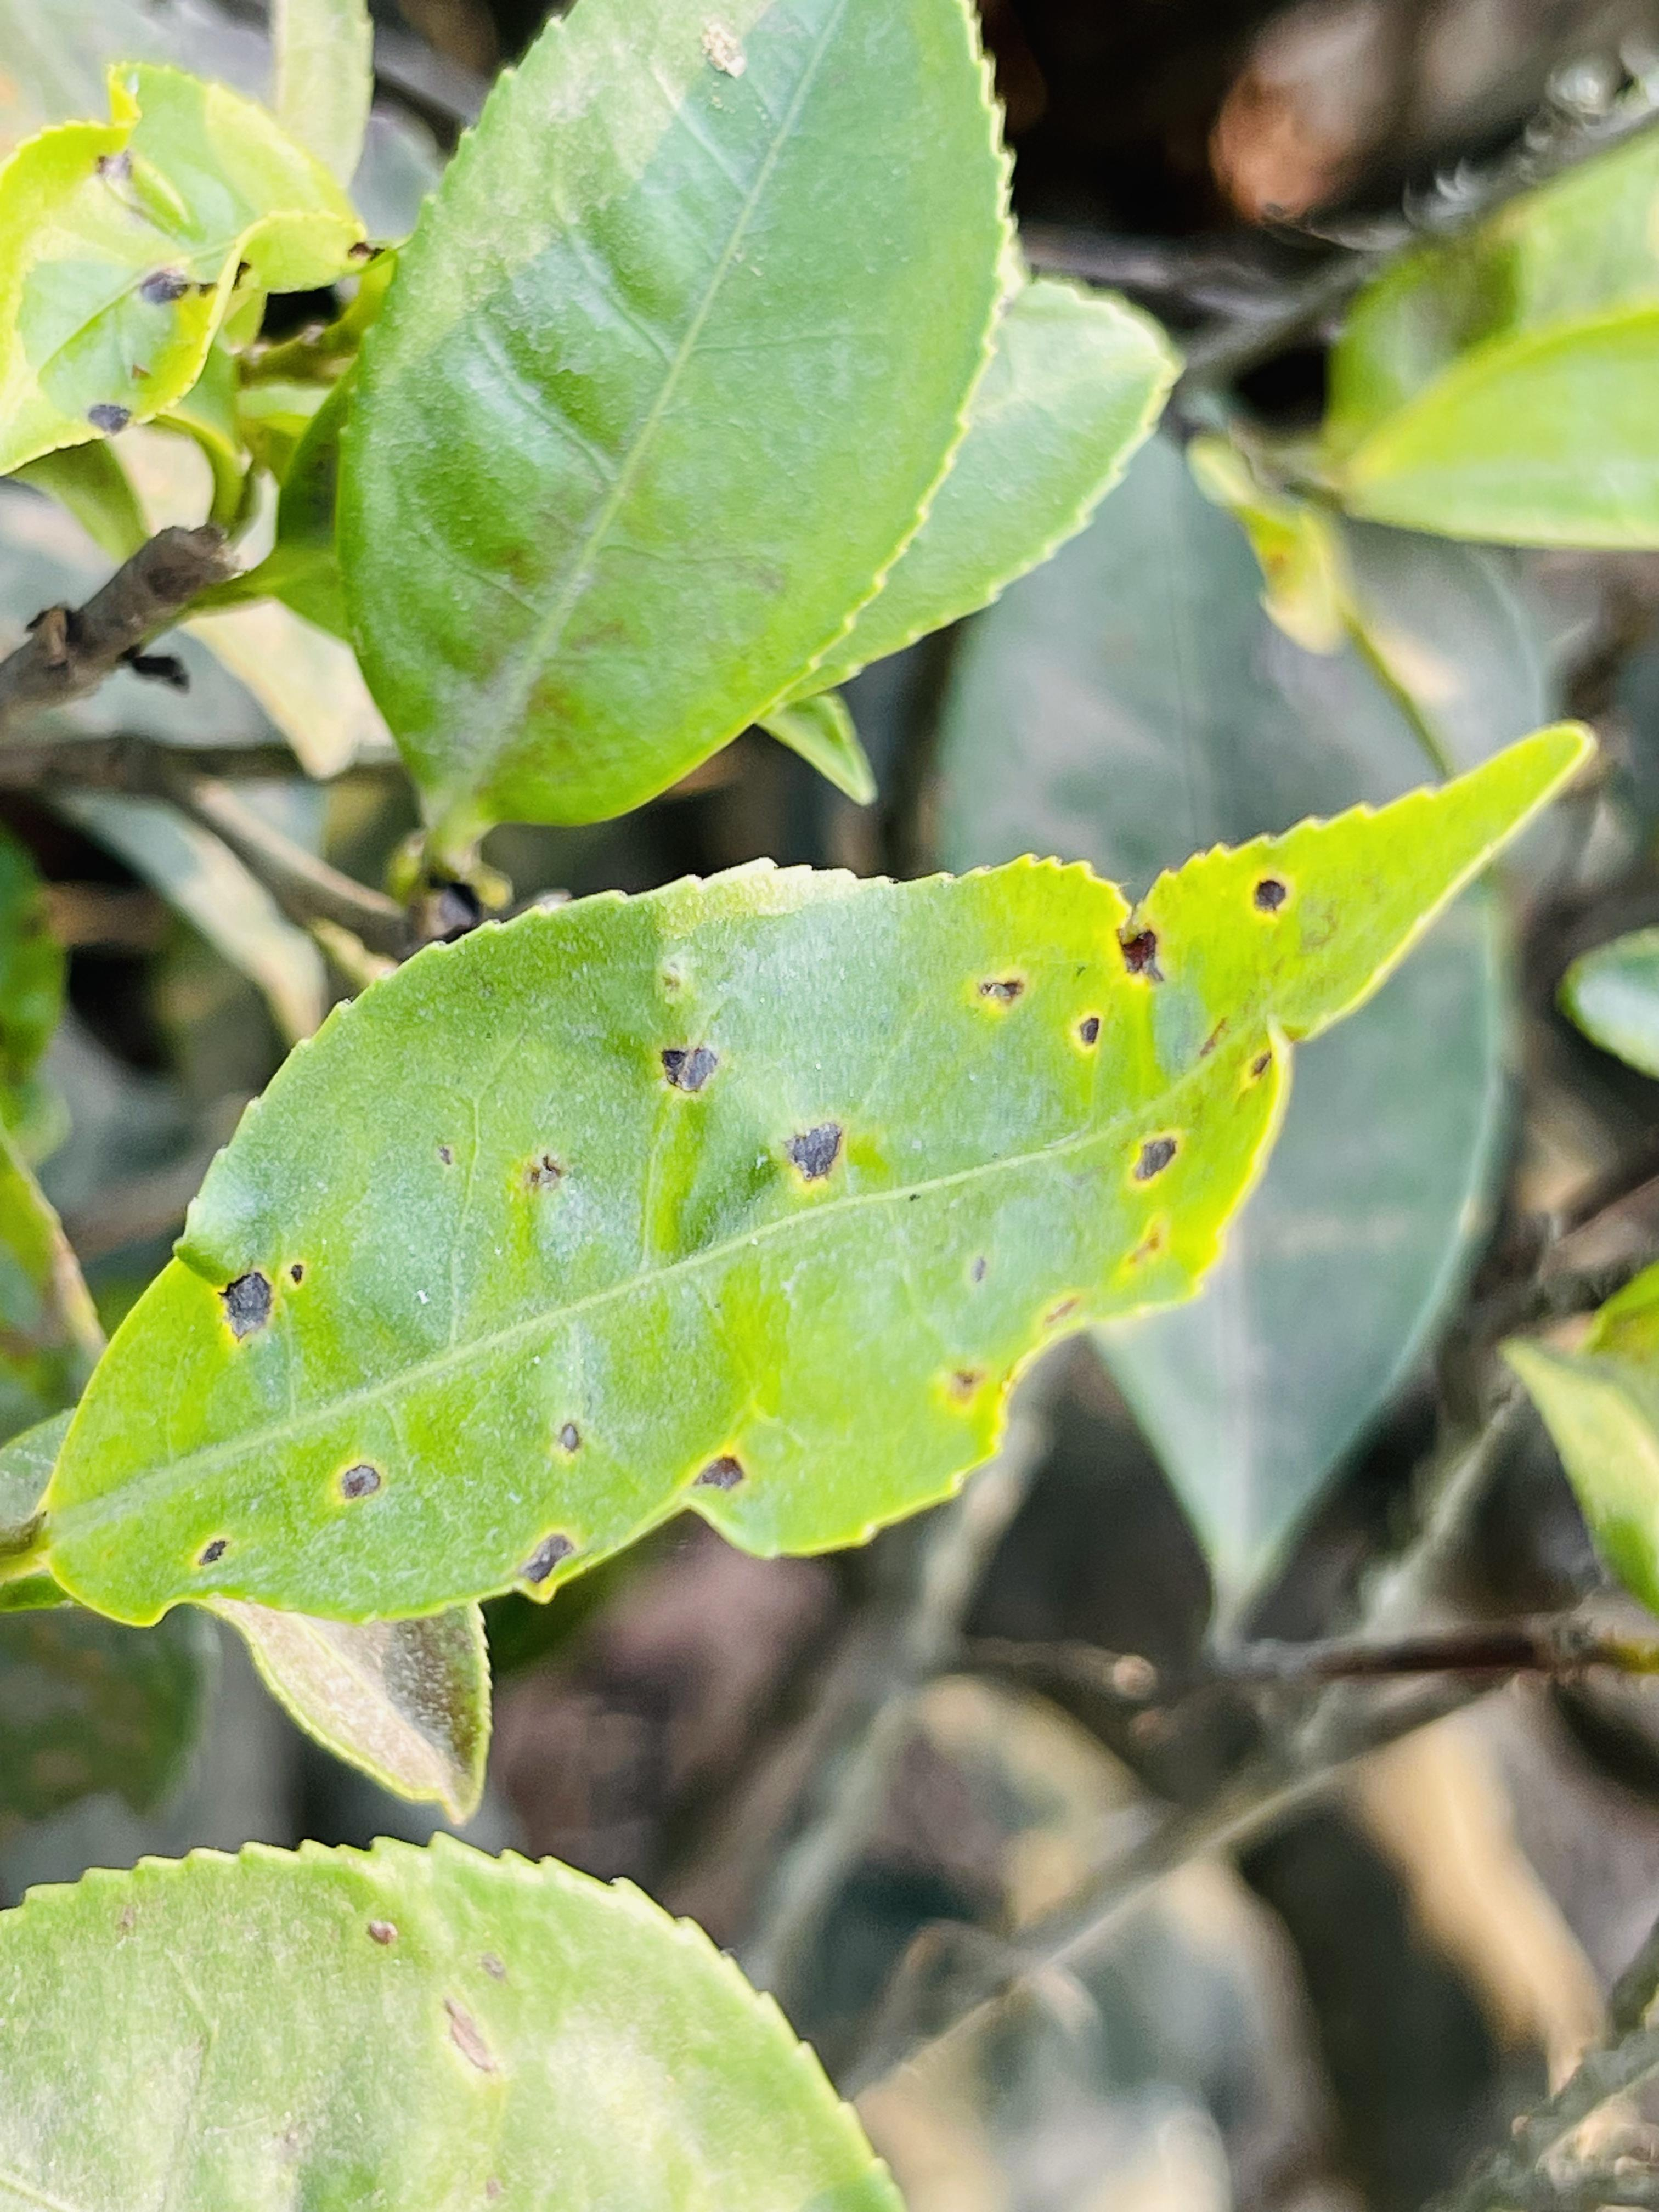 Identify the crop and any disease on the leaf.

tea, helopeltis
